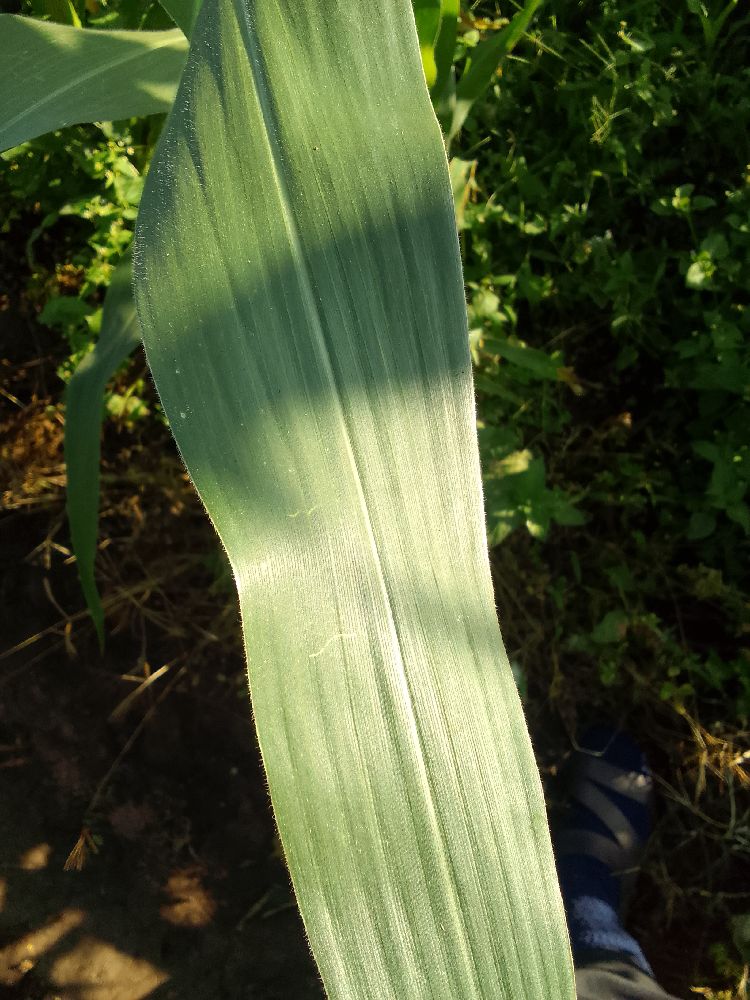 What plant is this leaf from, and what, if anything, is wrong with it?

maize, healthy
